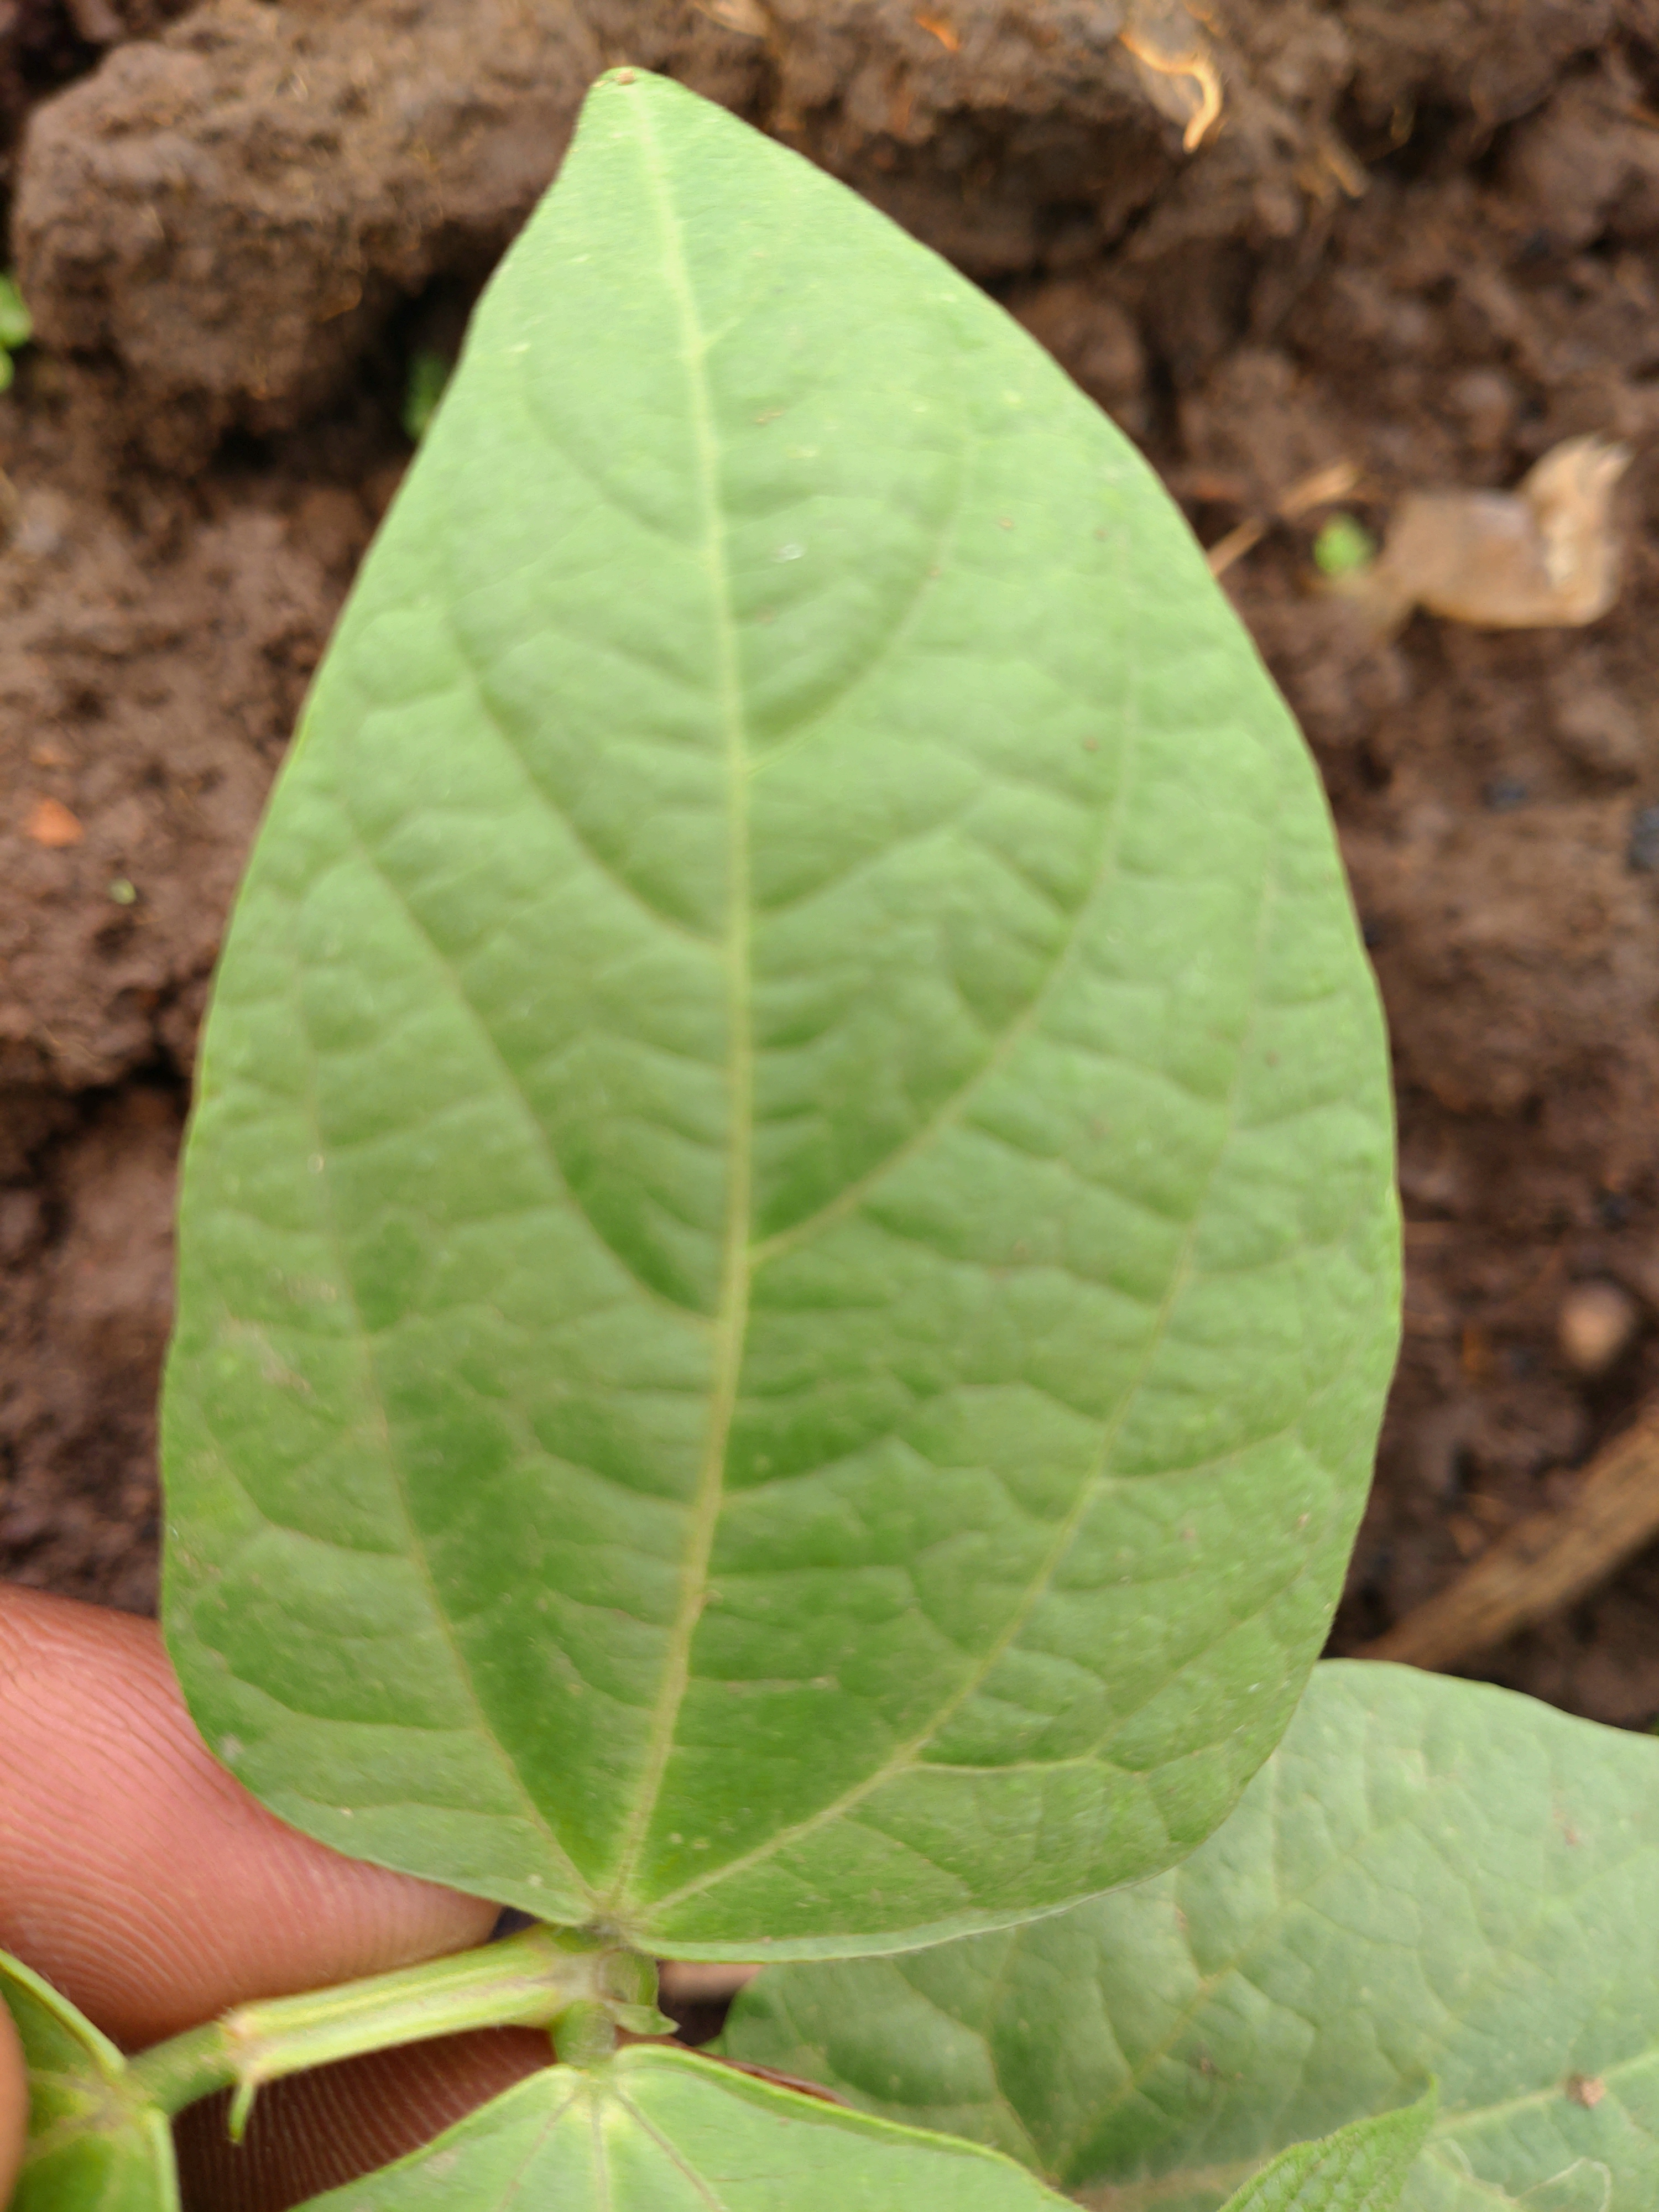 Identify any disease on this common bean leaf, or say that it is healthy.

healthy
